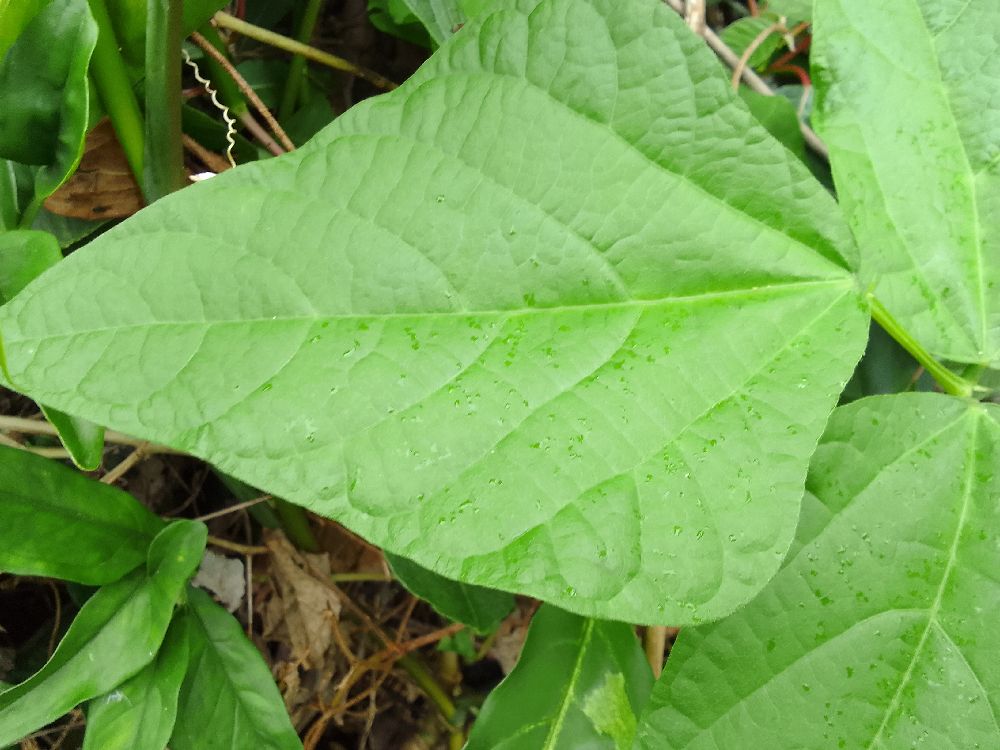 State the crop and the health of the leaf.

common bean, healthy
